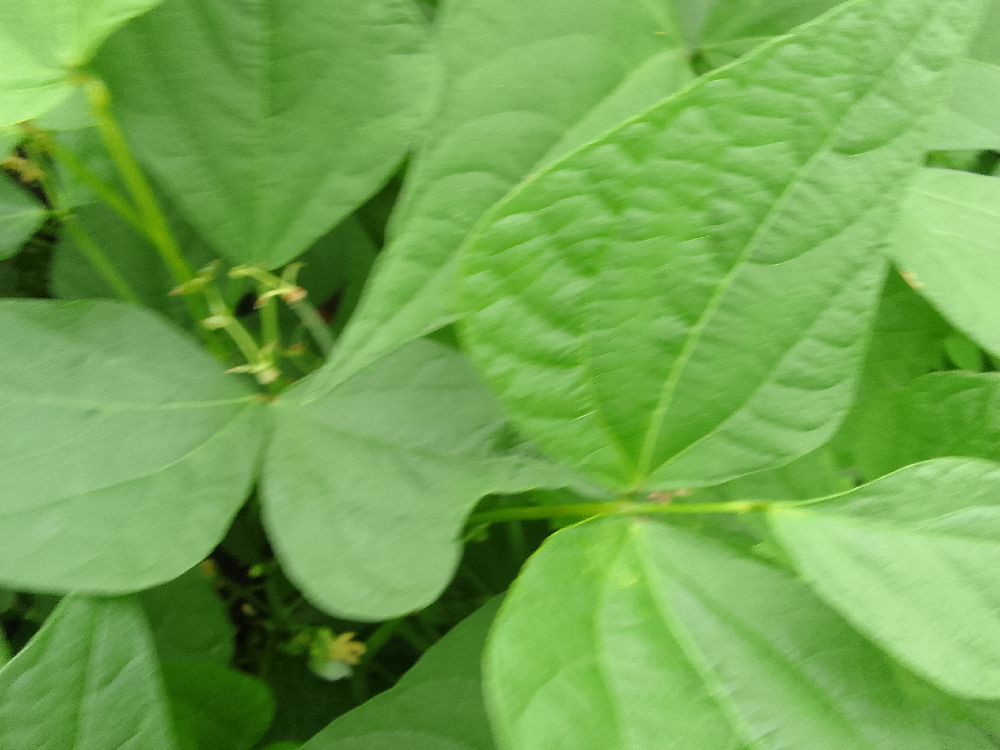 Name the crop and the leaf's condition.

common bean, healthy
